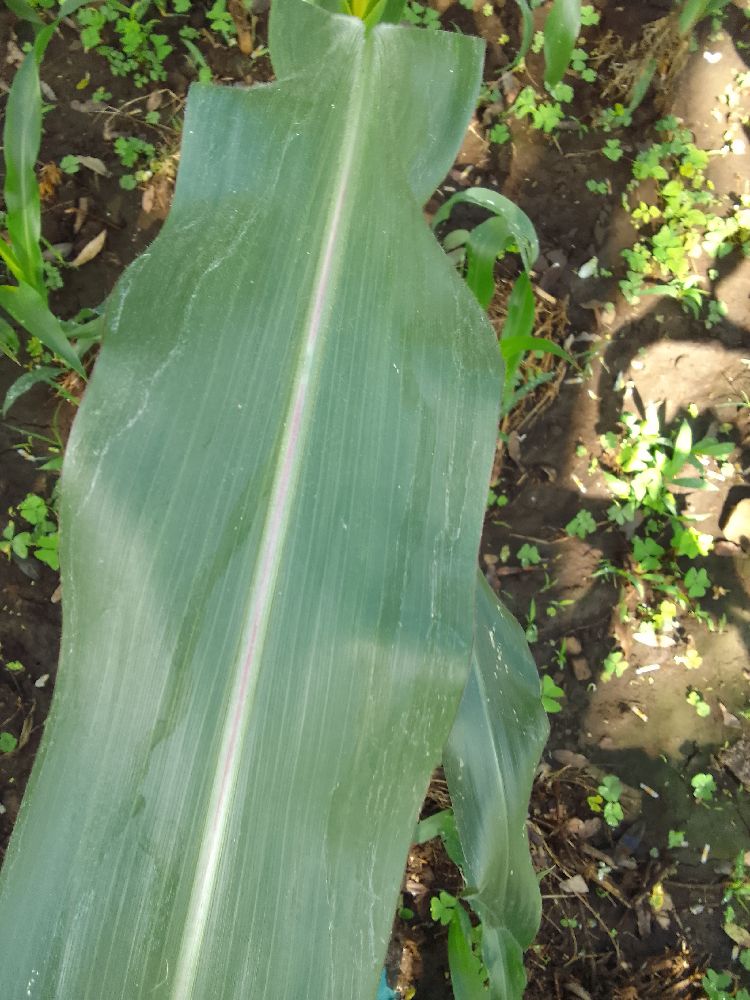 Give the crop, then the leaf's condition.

maize, healthy
